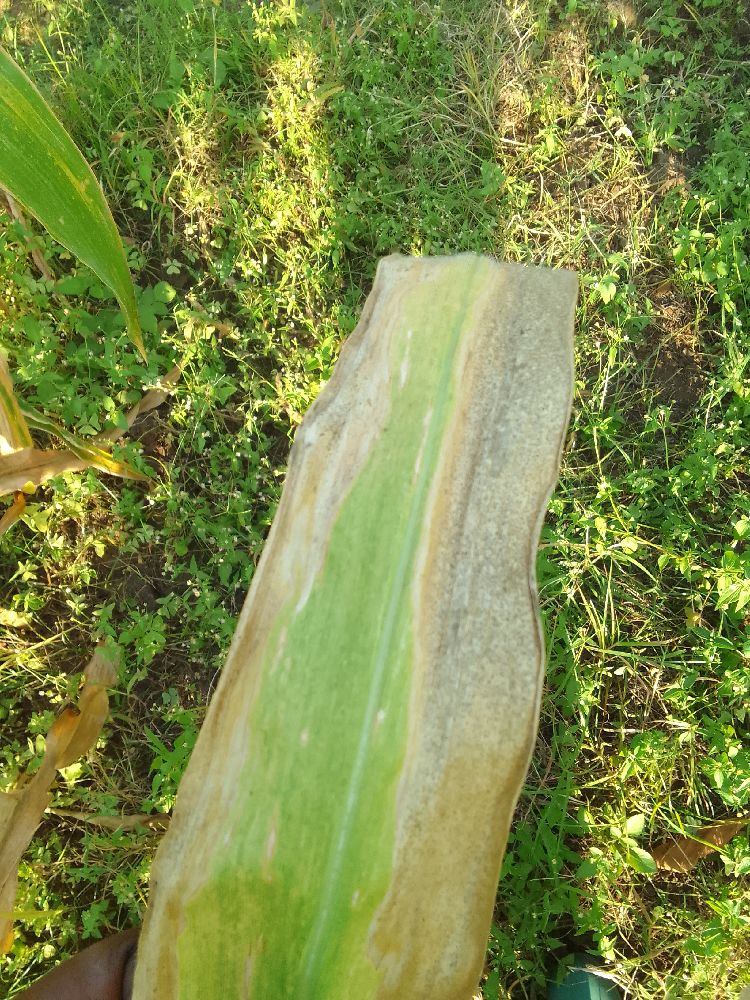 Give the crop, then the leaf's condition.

maize, maize lethal necrosis
